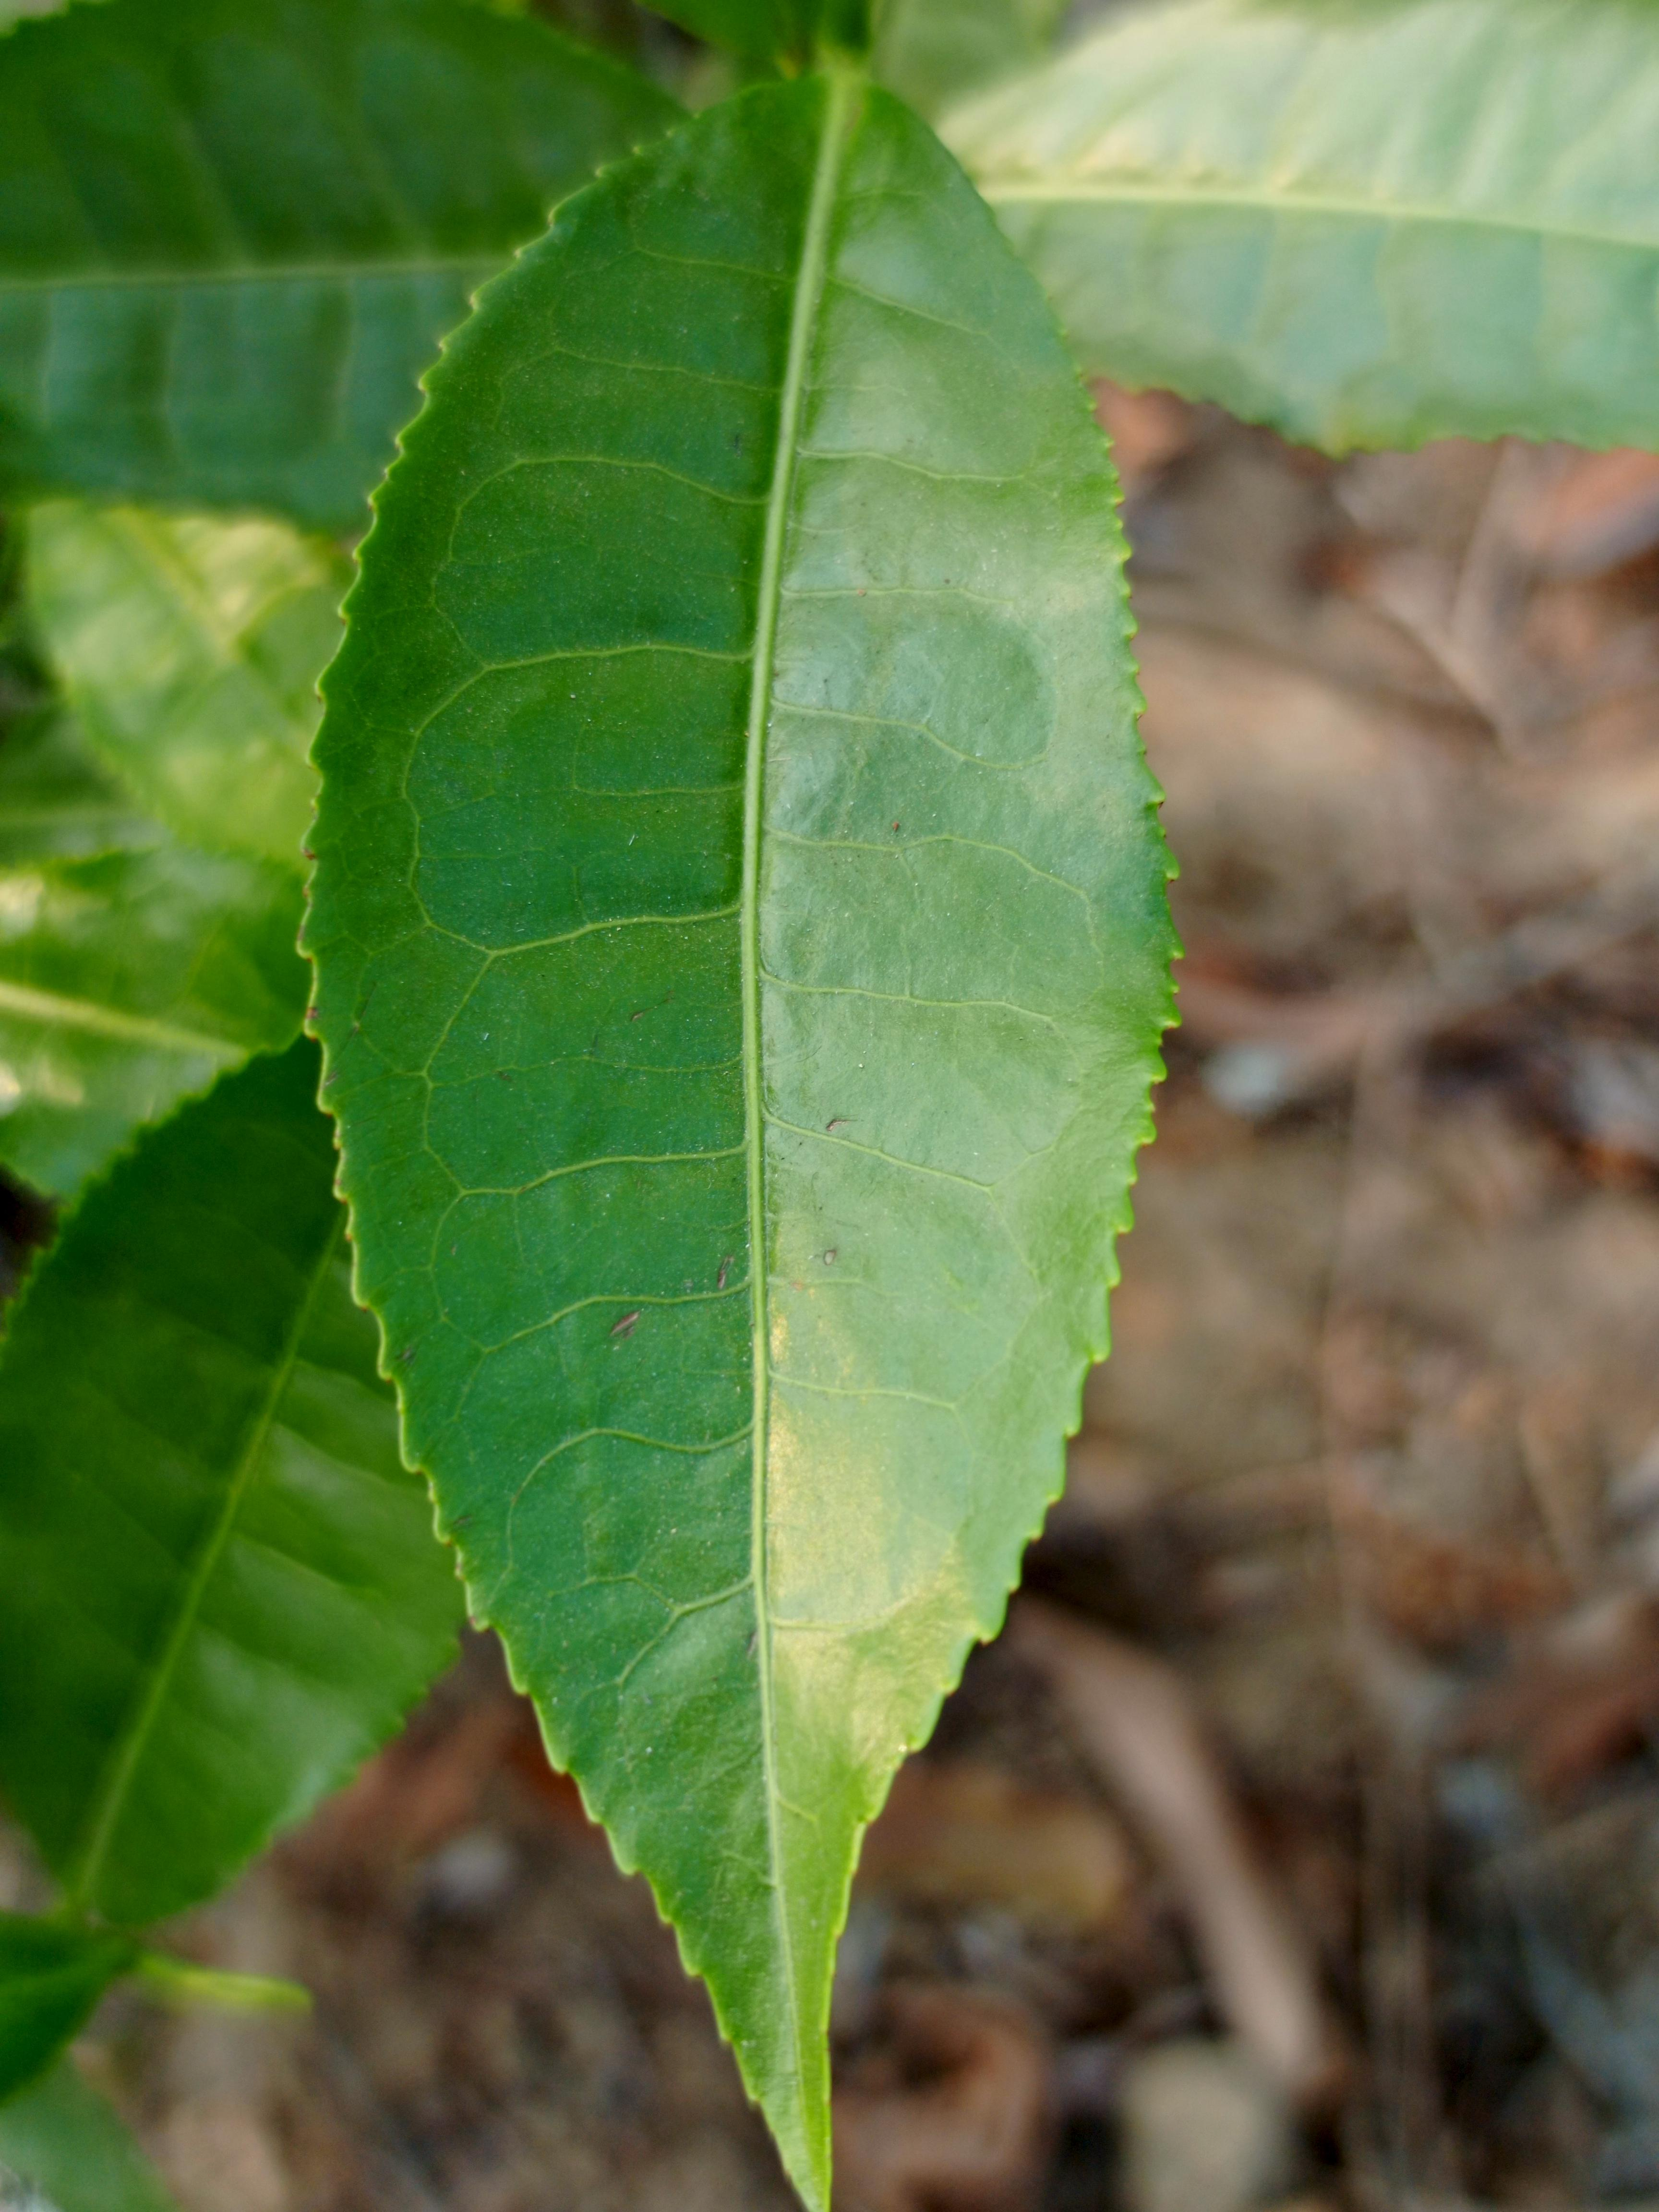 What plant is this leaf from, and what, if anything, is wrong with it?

tea, healthy leaf
